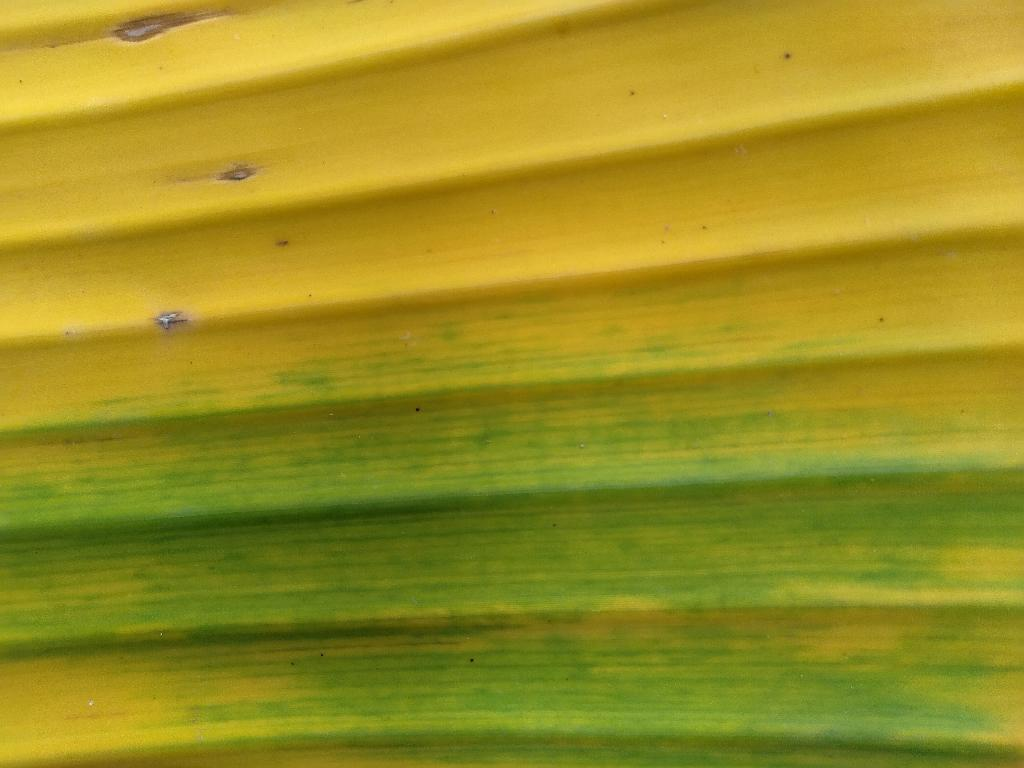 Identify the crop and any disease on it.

banana, fusarium wilt race 1
